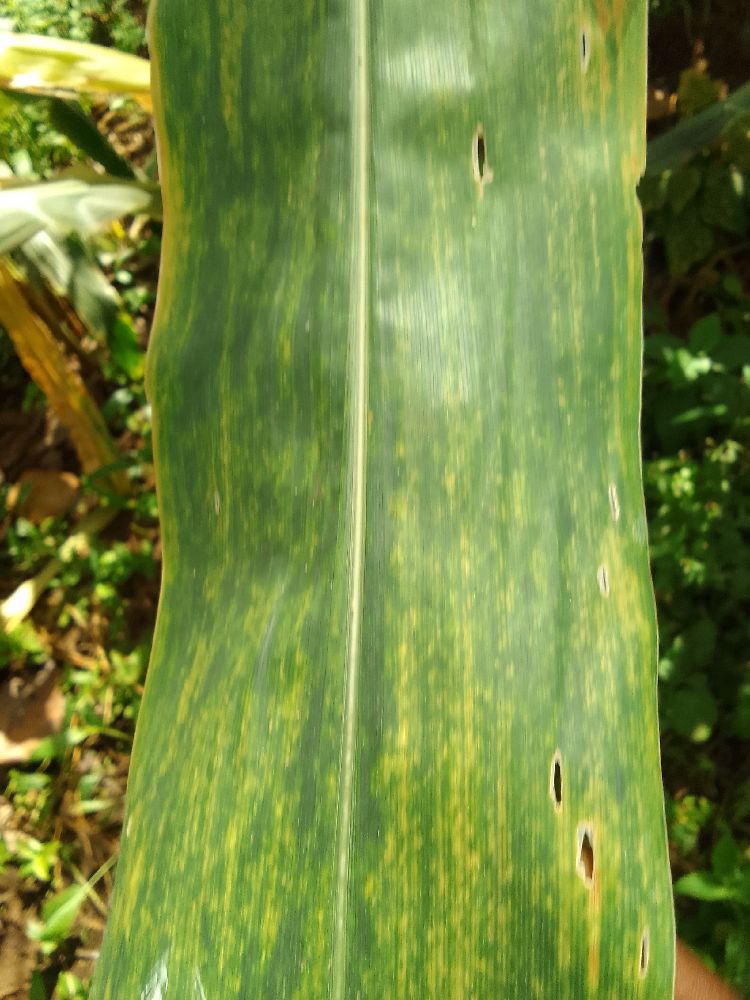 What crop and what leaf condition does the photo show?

maize, maize lethal necrosis
